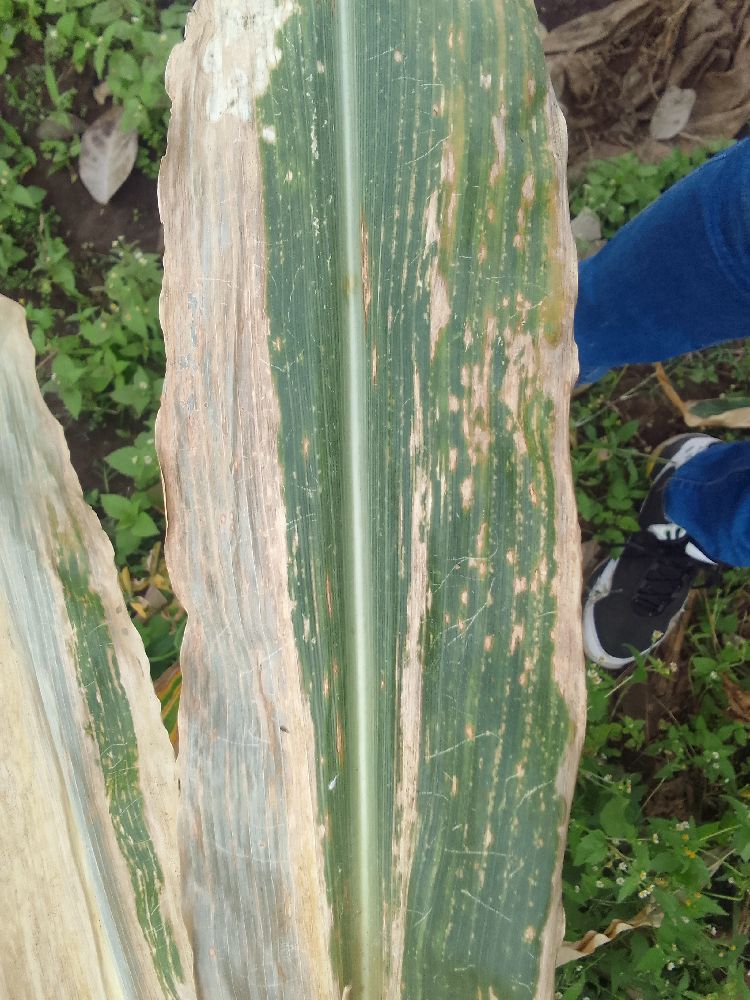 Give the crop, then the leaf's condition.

maize, maize lethal necrosis
